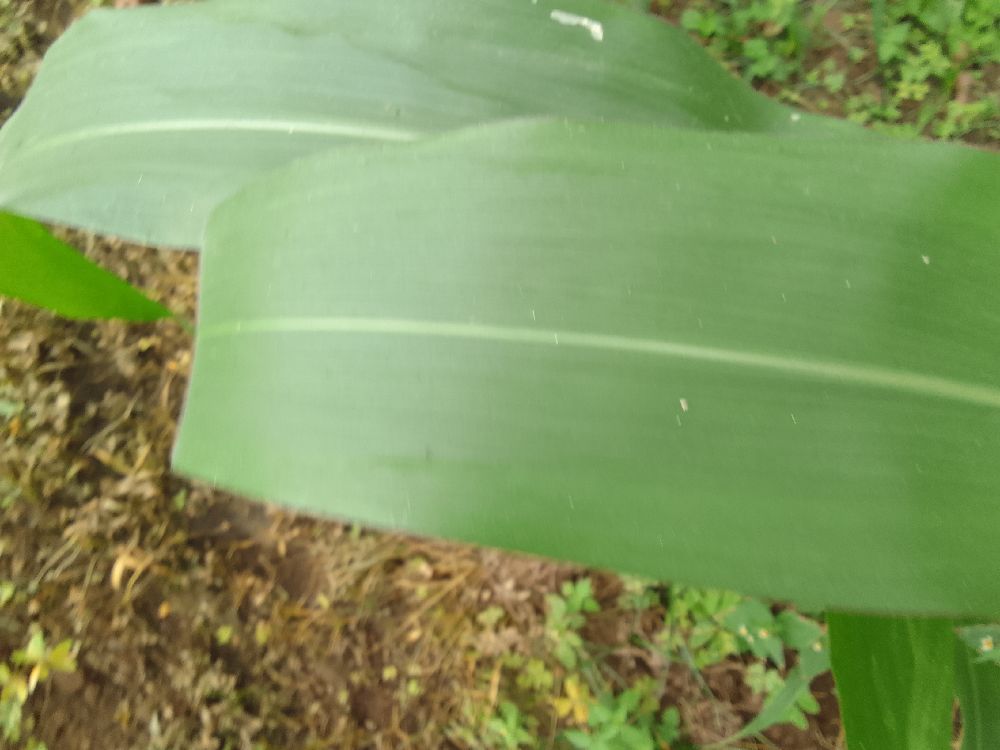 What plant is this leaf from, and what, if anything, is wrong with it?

maize, healthy
